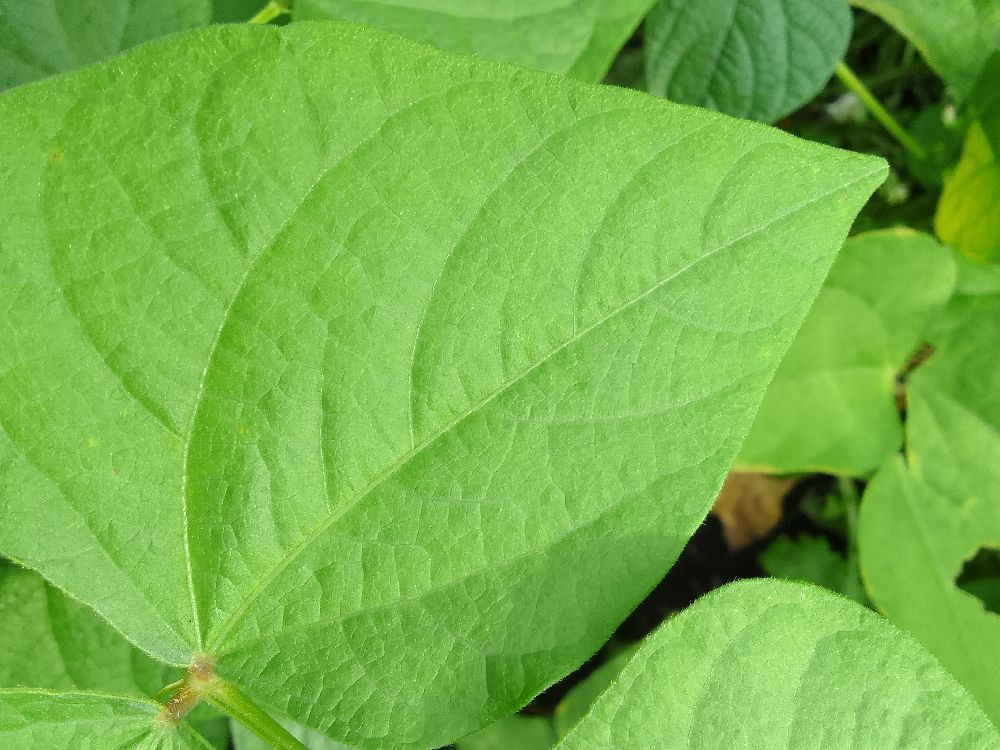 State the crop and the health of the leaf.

common bean, healthy
